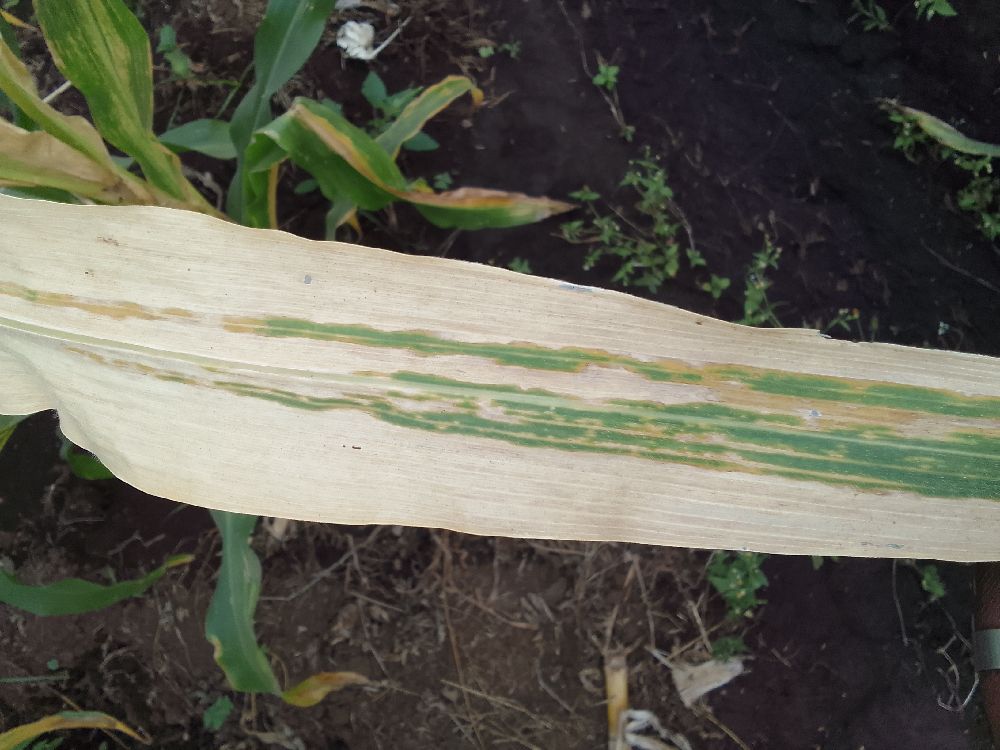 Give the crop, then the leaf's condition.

maize, maize lethal necrosis
